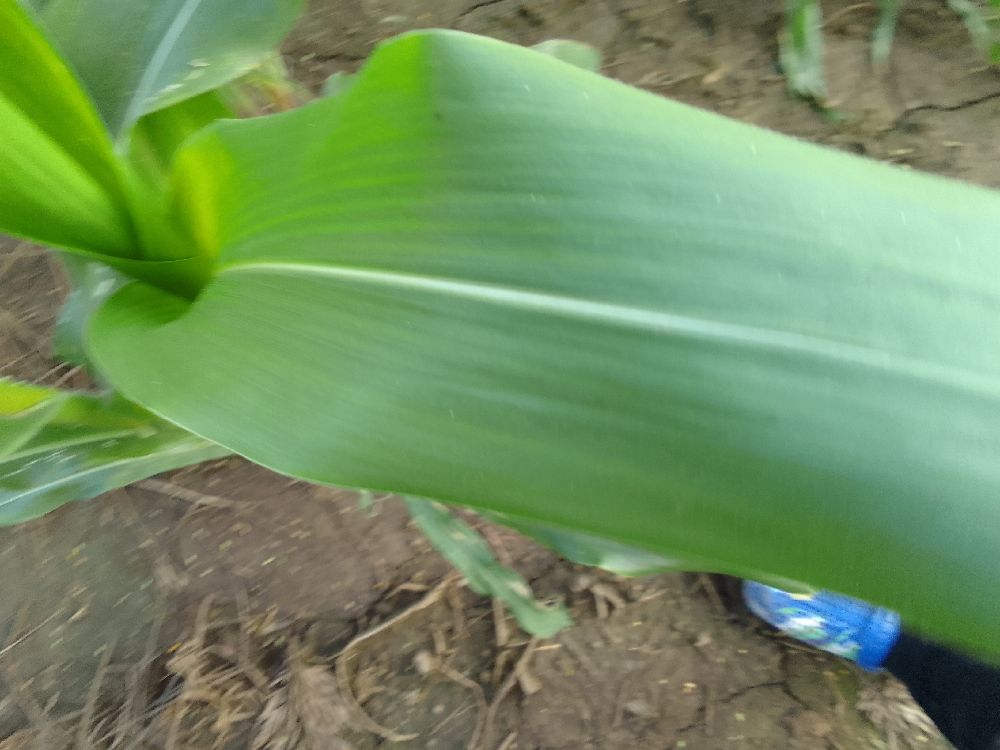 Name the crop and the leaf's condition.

maize, healthy
